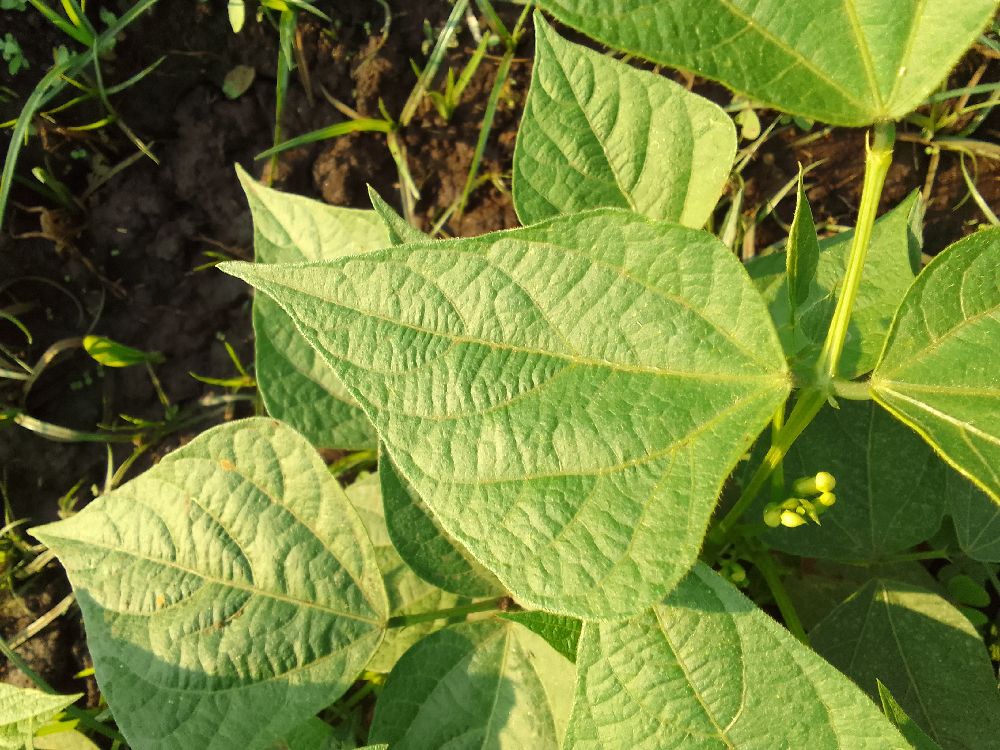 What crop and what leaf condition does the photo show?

common bean, healthy
